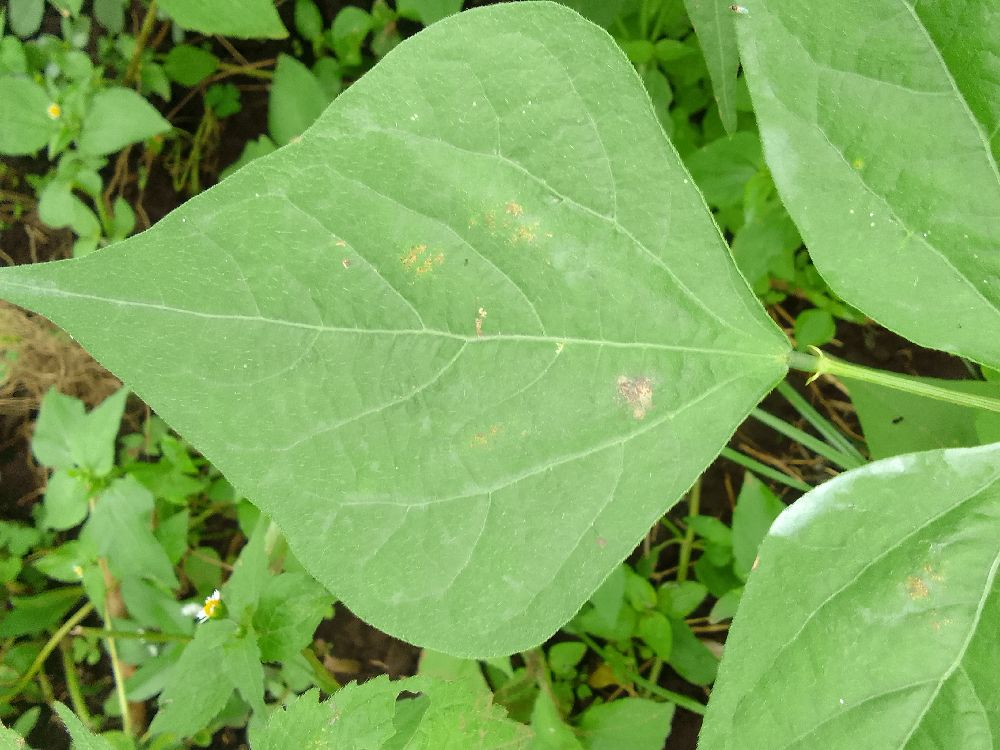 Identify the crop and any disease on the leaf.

common bean, healthy
